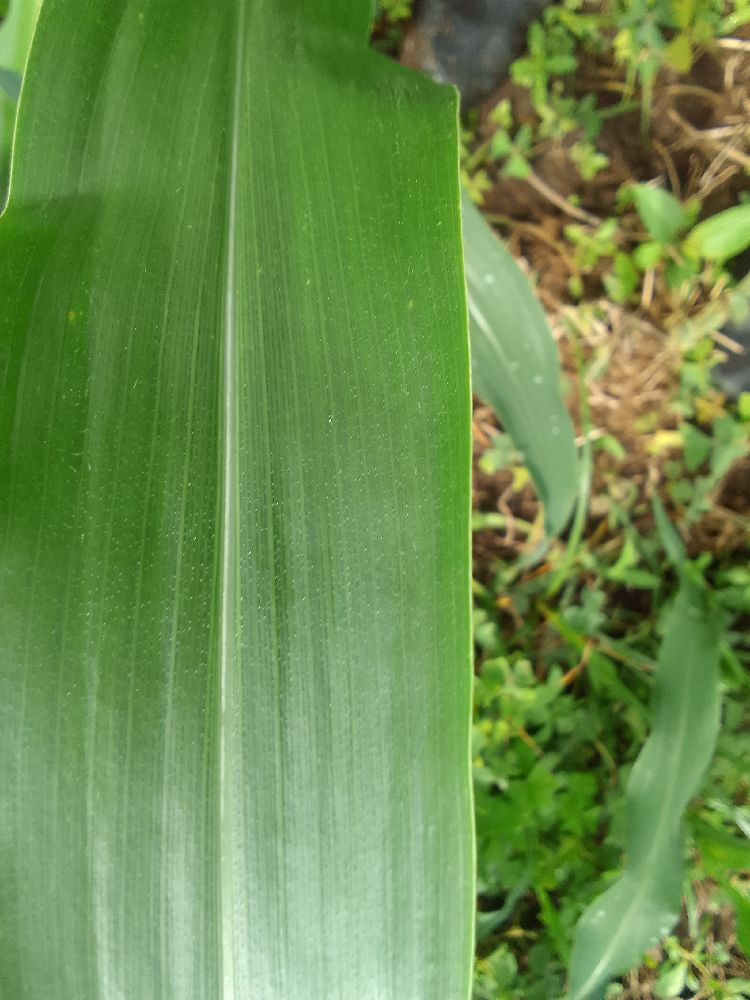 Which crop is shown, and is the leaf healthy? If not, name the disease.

maize, healthy
